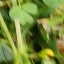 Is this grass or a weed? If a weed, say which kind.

unstructured weed
